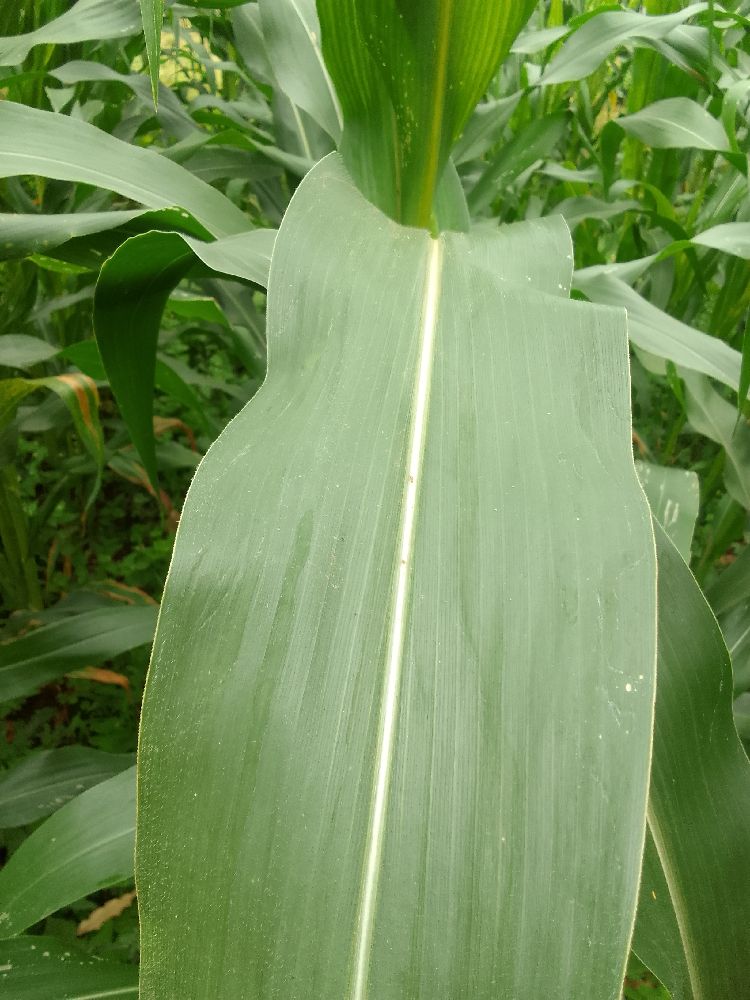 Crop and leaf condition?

maize, healthy
